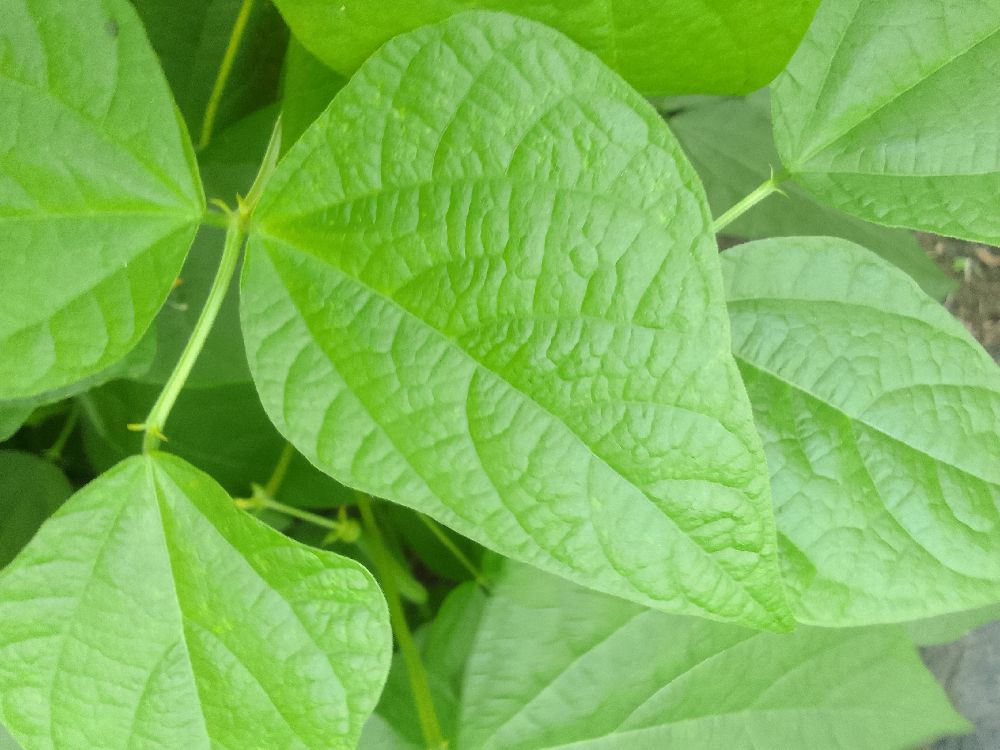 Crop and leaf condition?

common bean, healthy
